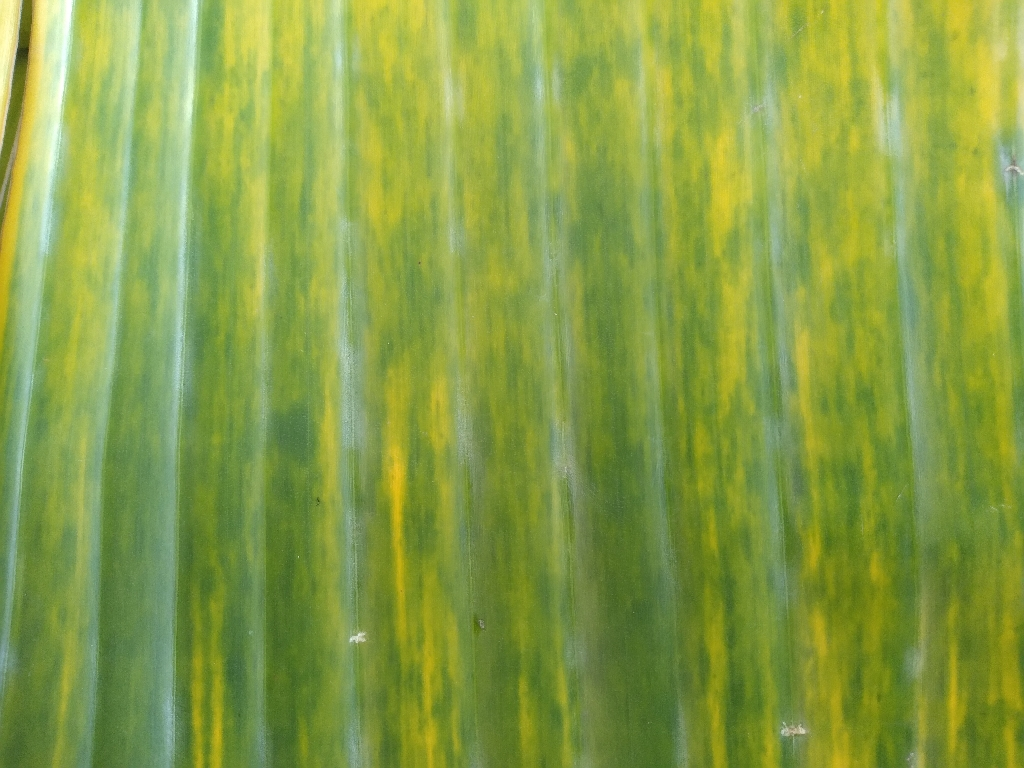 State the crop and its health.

banana, fusarium wilt race 1
